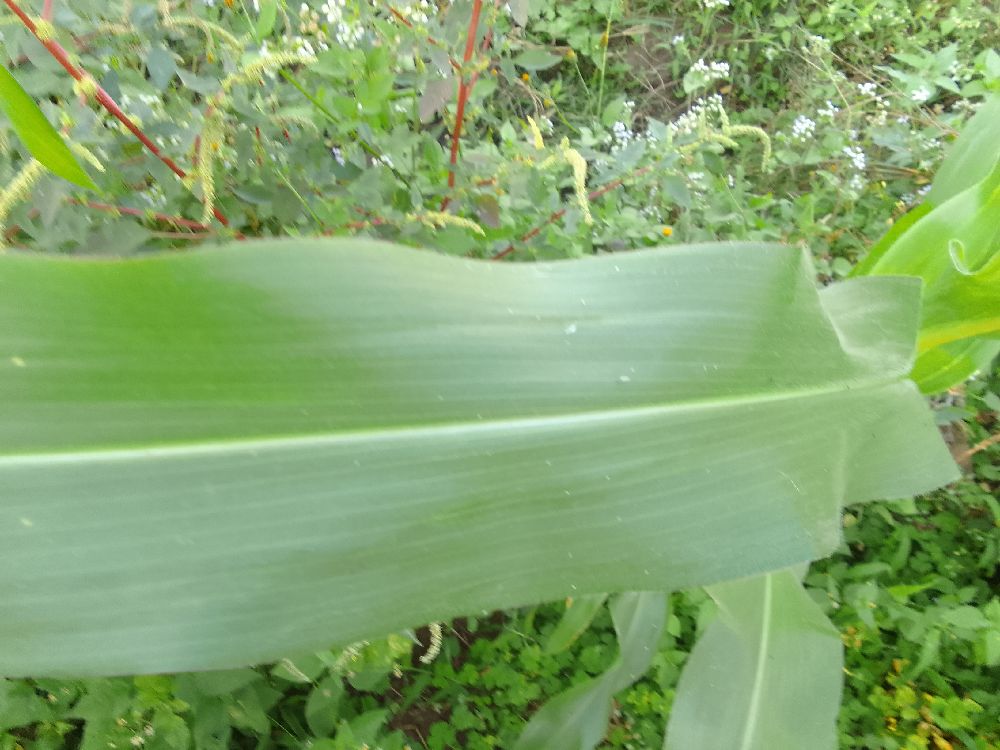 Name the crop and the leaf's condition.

maize, healthy
